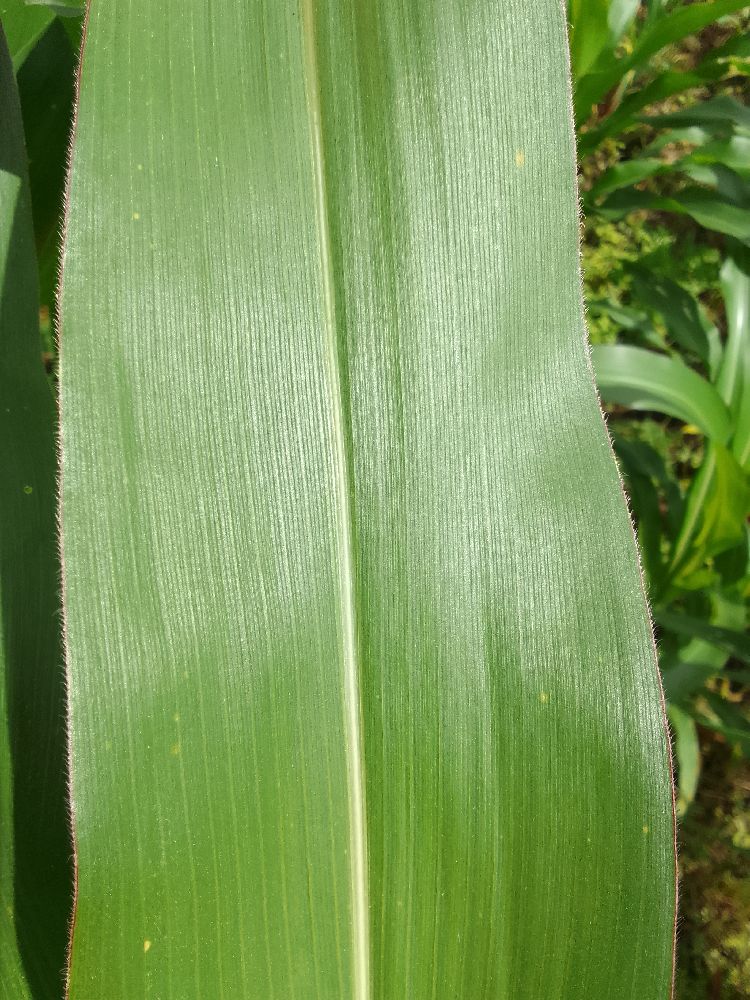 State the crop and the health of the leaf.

maize, healthy
